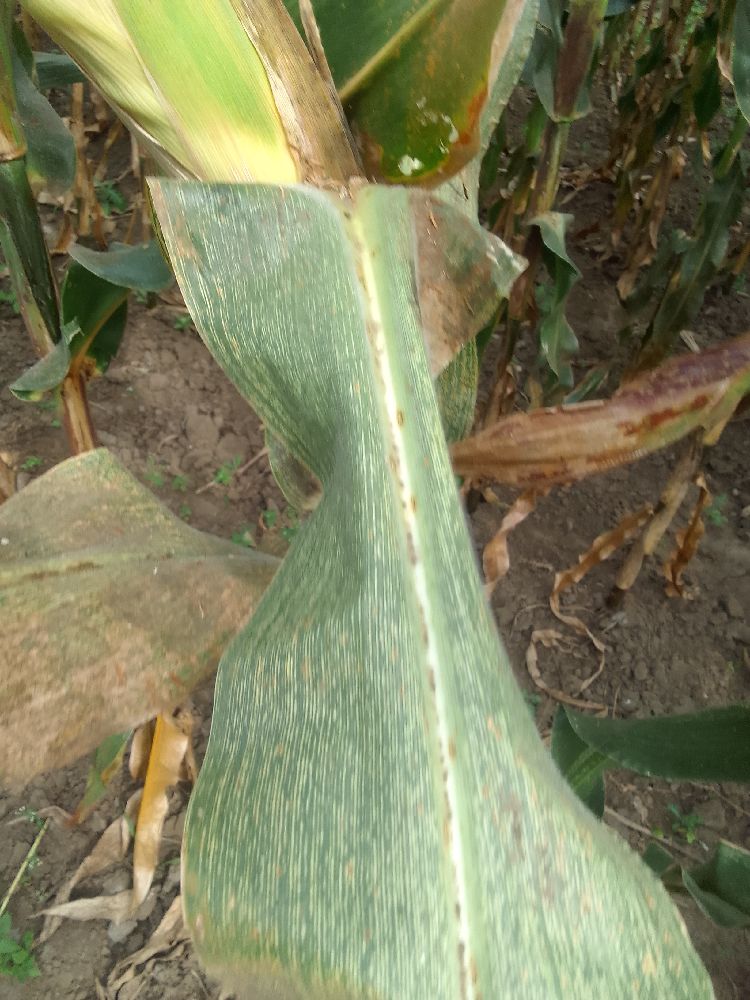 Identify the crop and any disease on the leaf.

maize, maize streak virus
